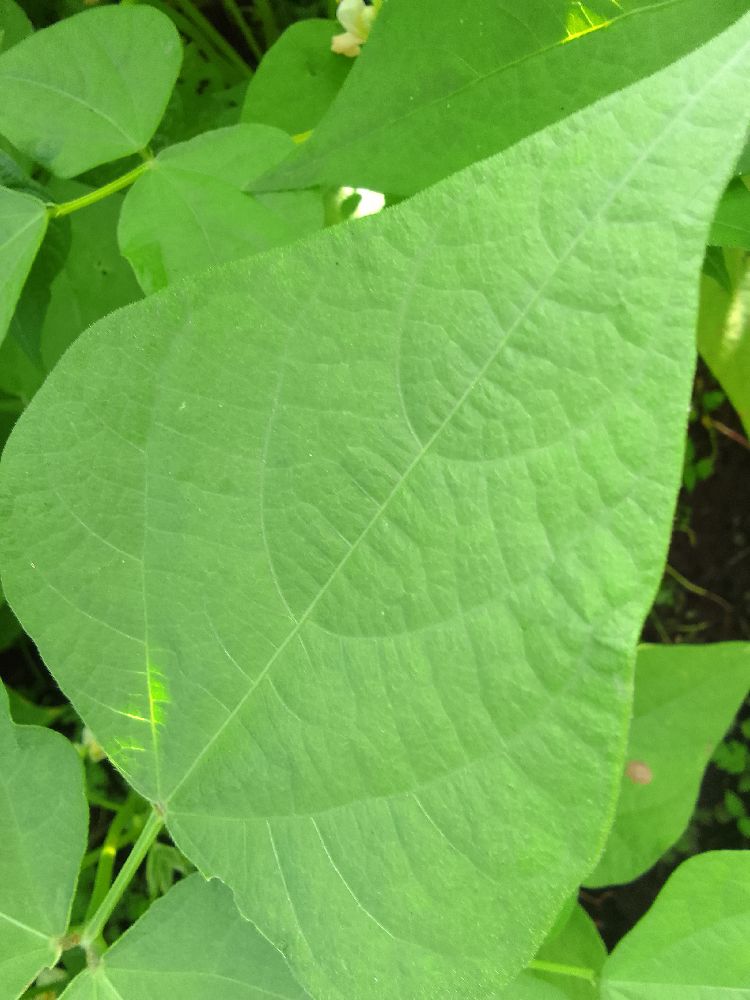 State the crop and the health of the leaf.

common bean, healthy
